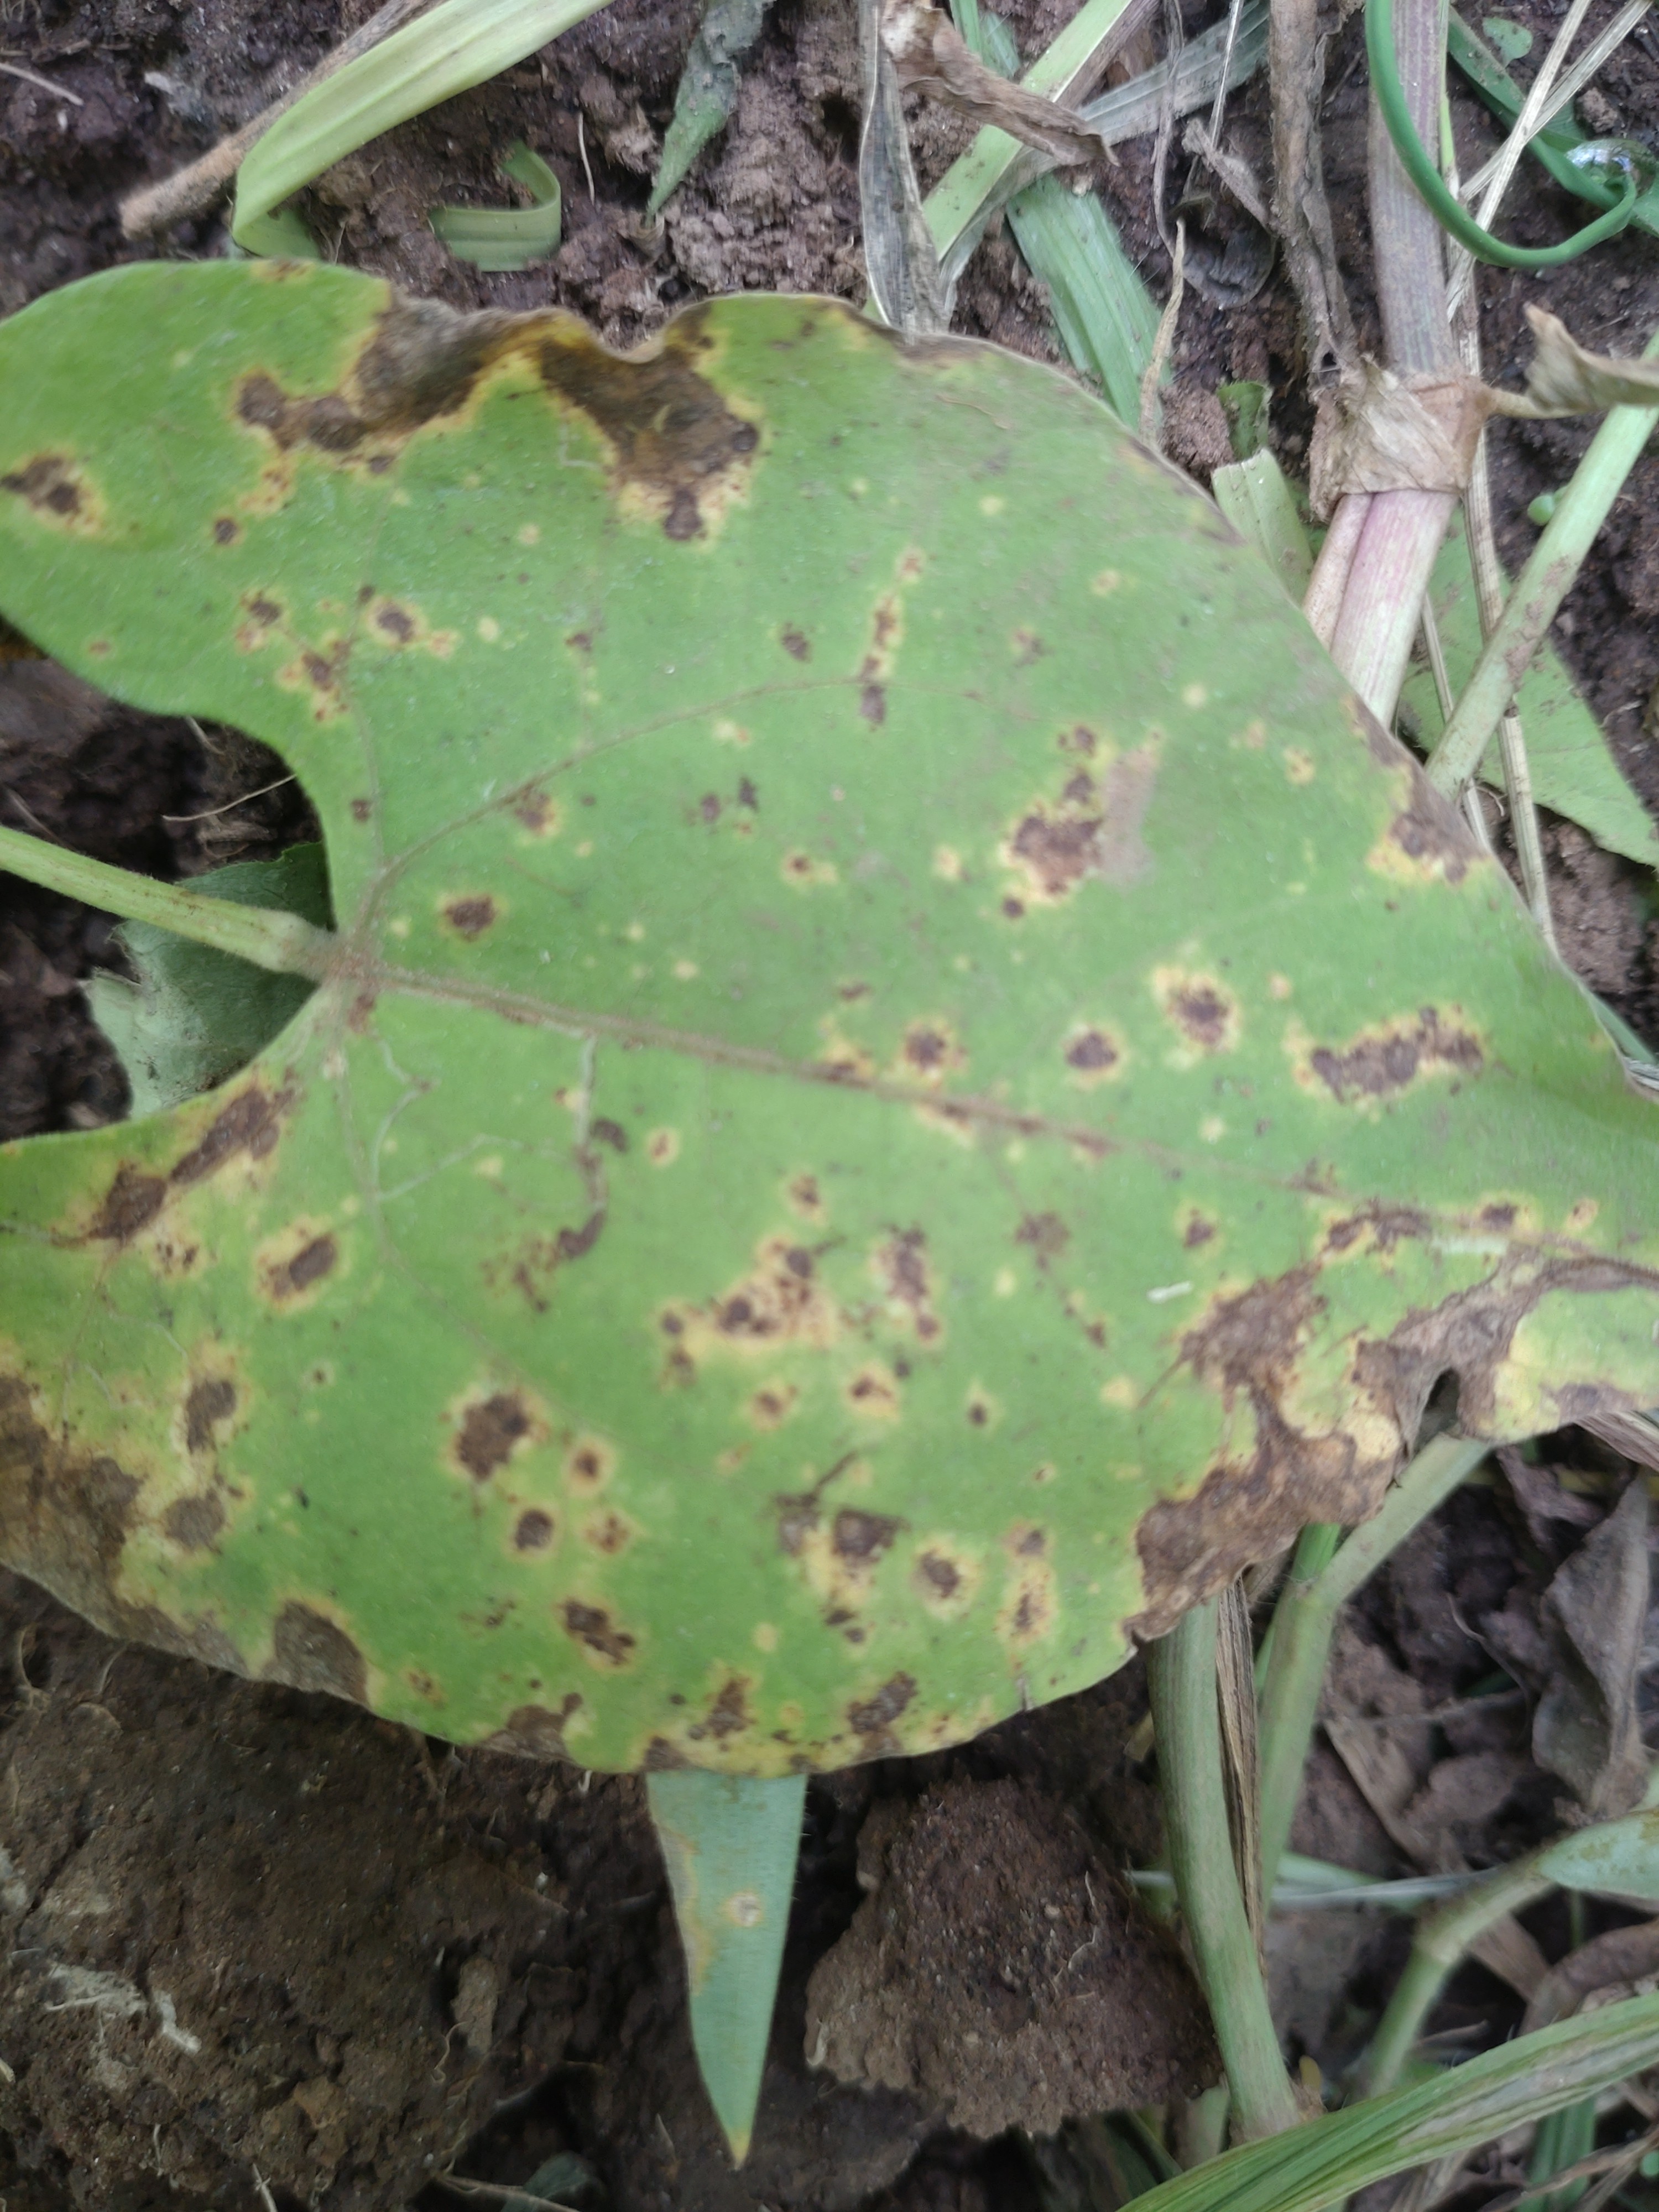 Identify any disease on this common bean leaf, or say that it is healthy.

rust
